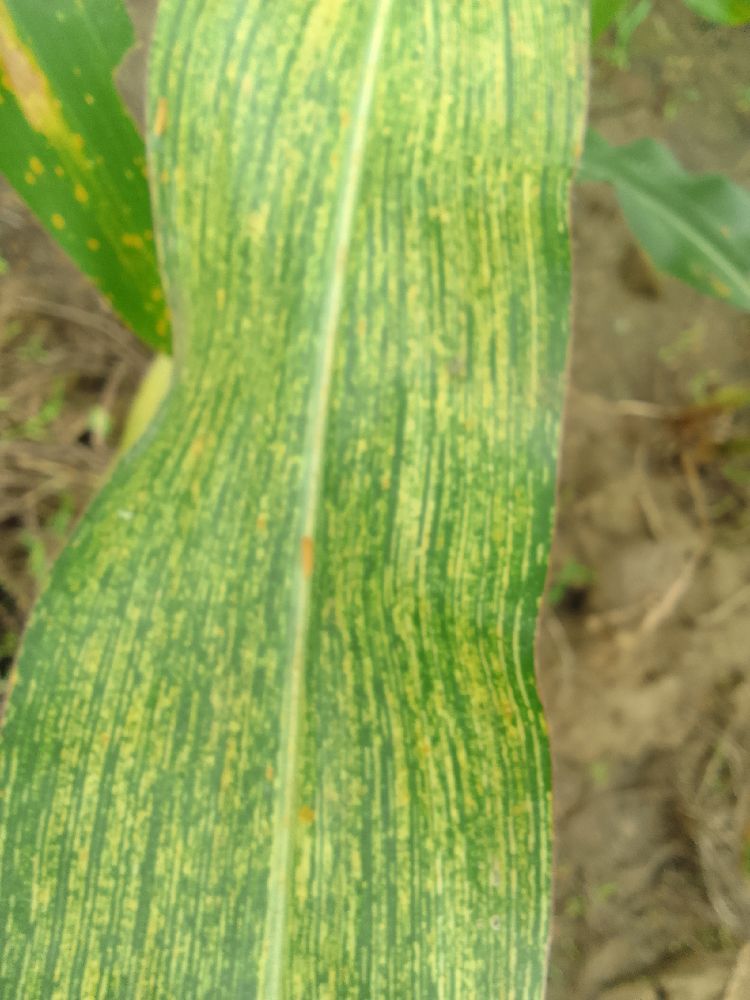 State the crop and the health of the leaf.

maize, maize streak virus
